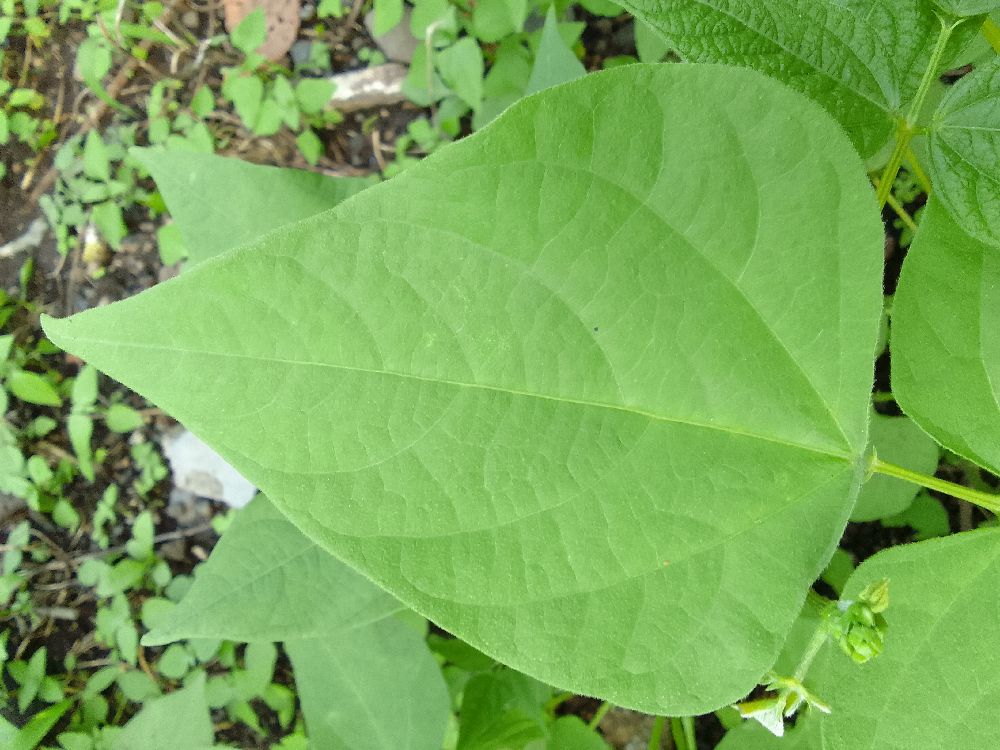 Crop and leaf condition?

common bean, healthy
